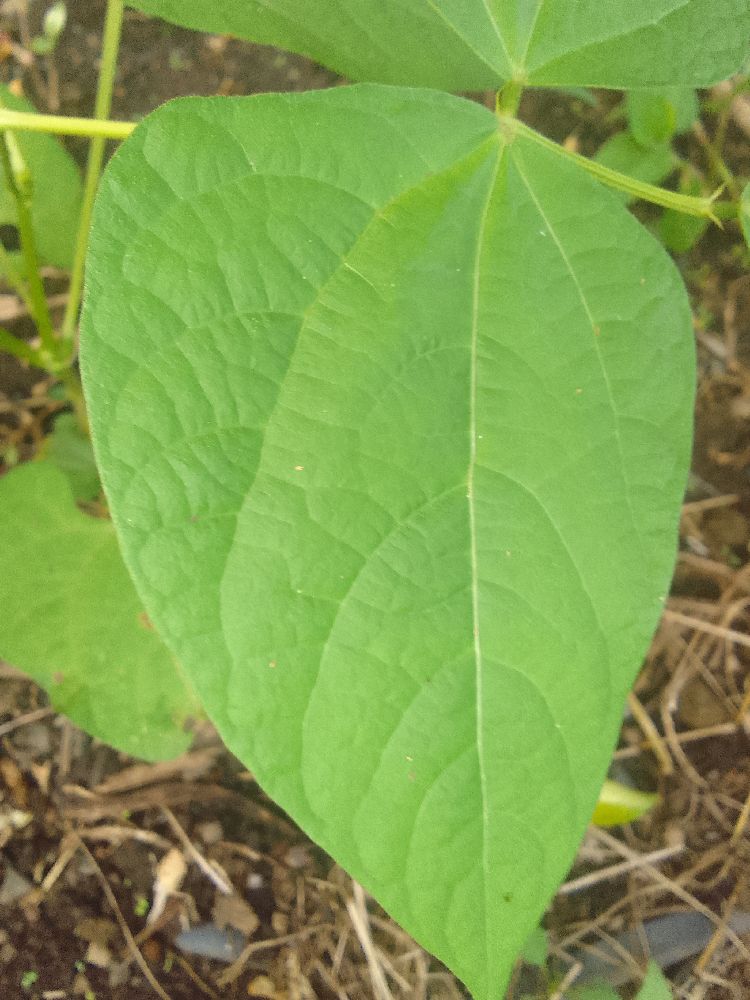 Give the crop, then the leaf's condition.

common bean, healthy
